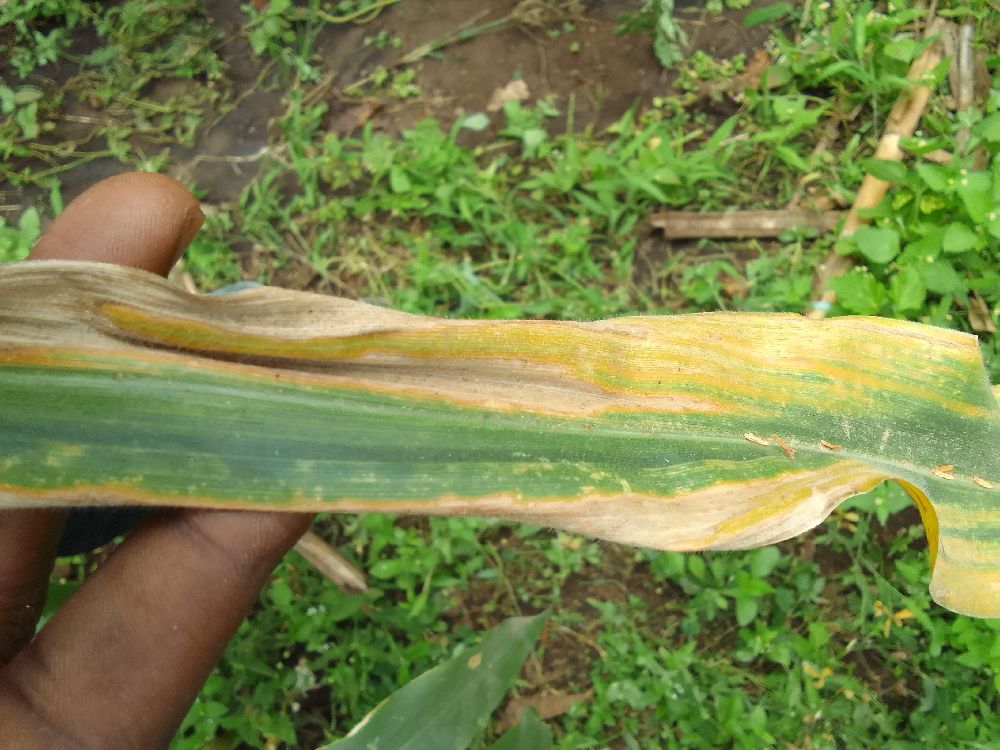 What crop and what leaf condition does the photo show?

maize, maize lethal necrosis
